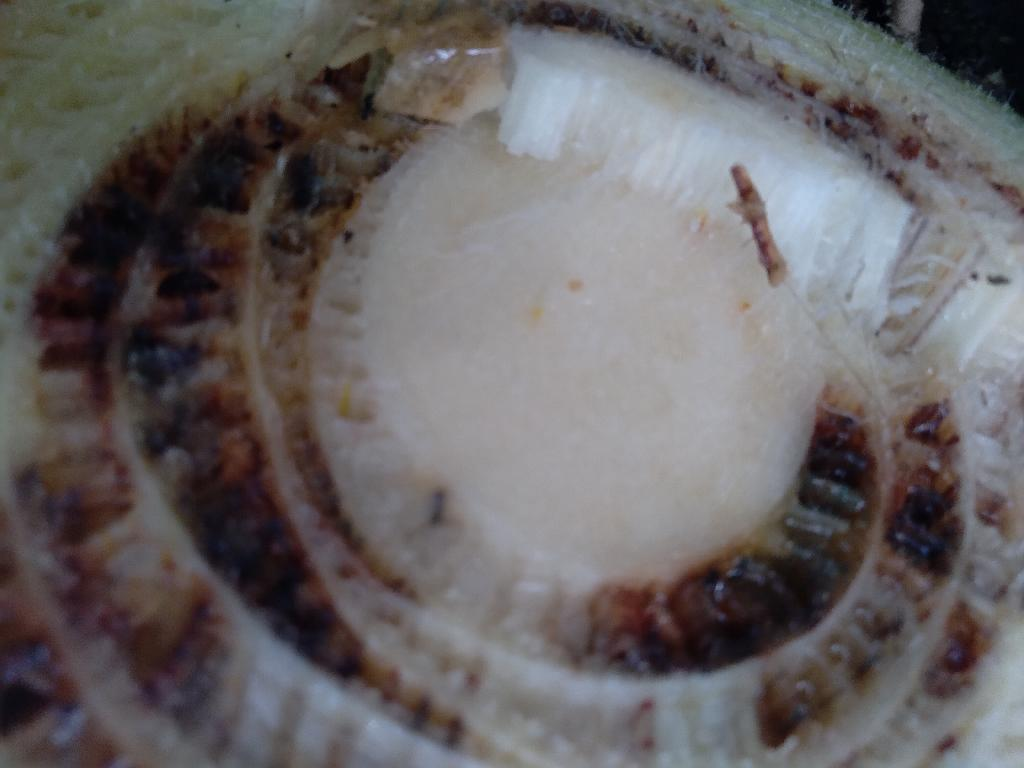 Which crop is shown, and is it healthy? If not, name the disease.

banana, fusarium wilt race 1
